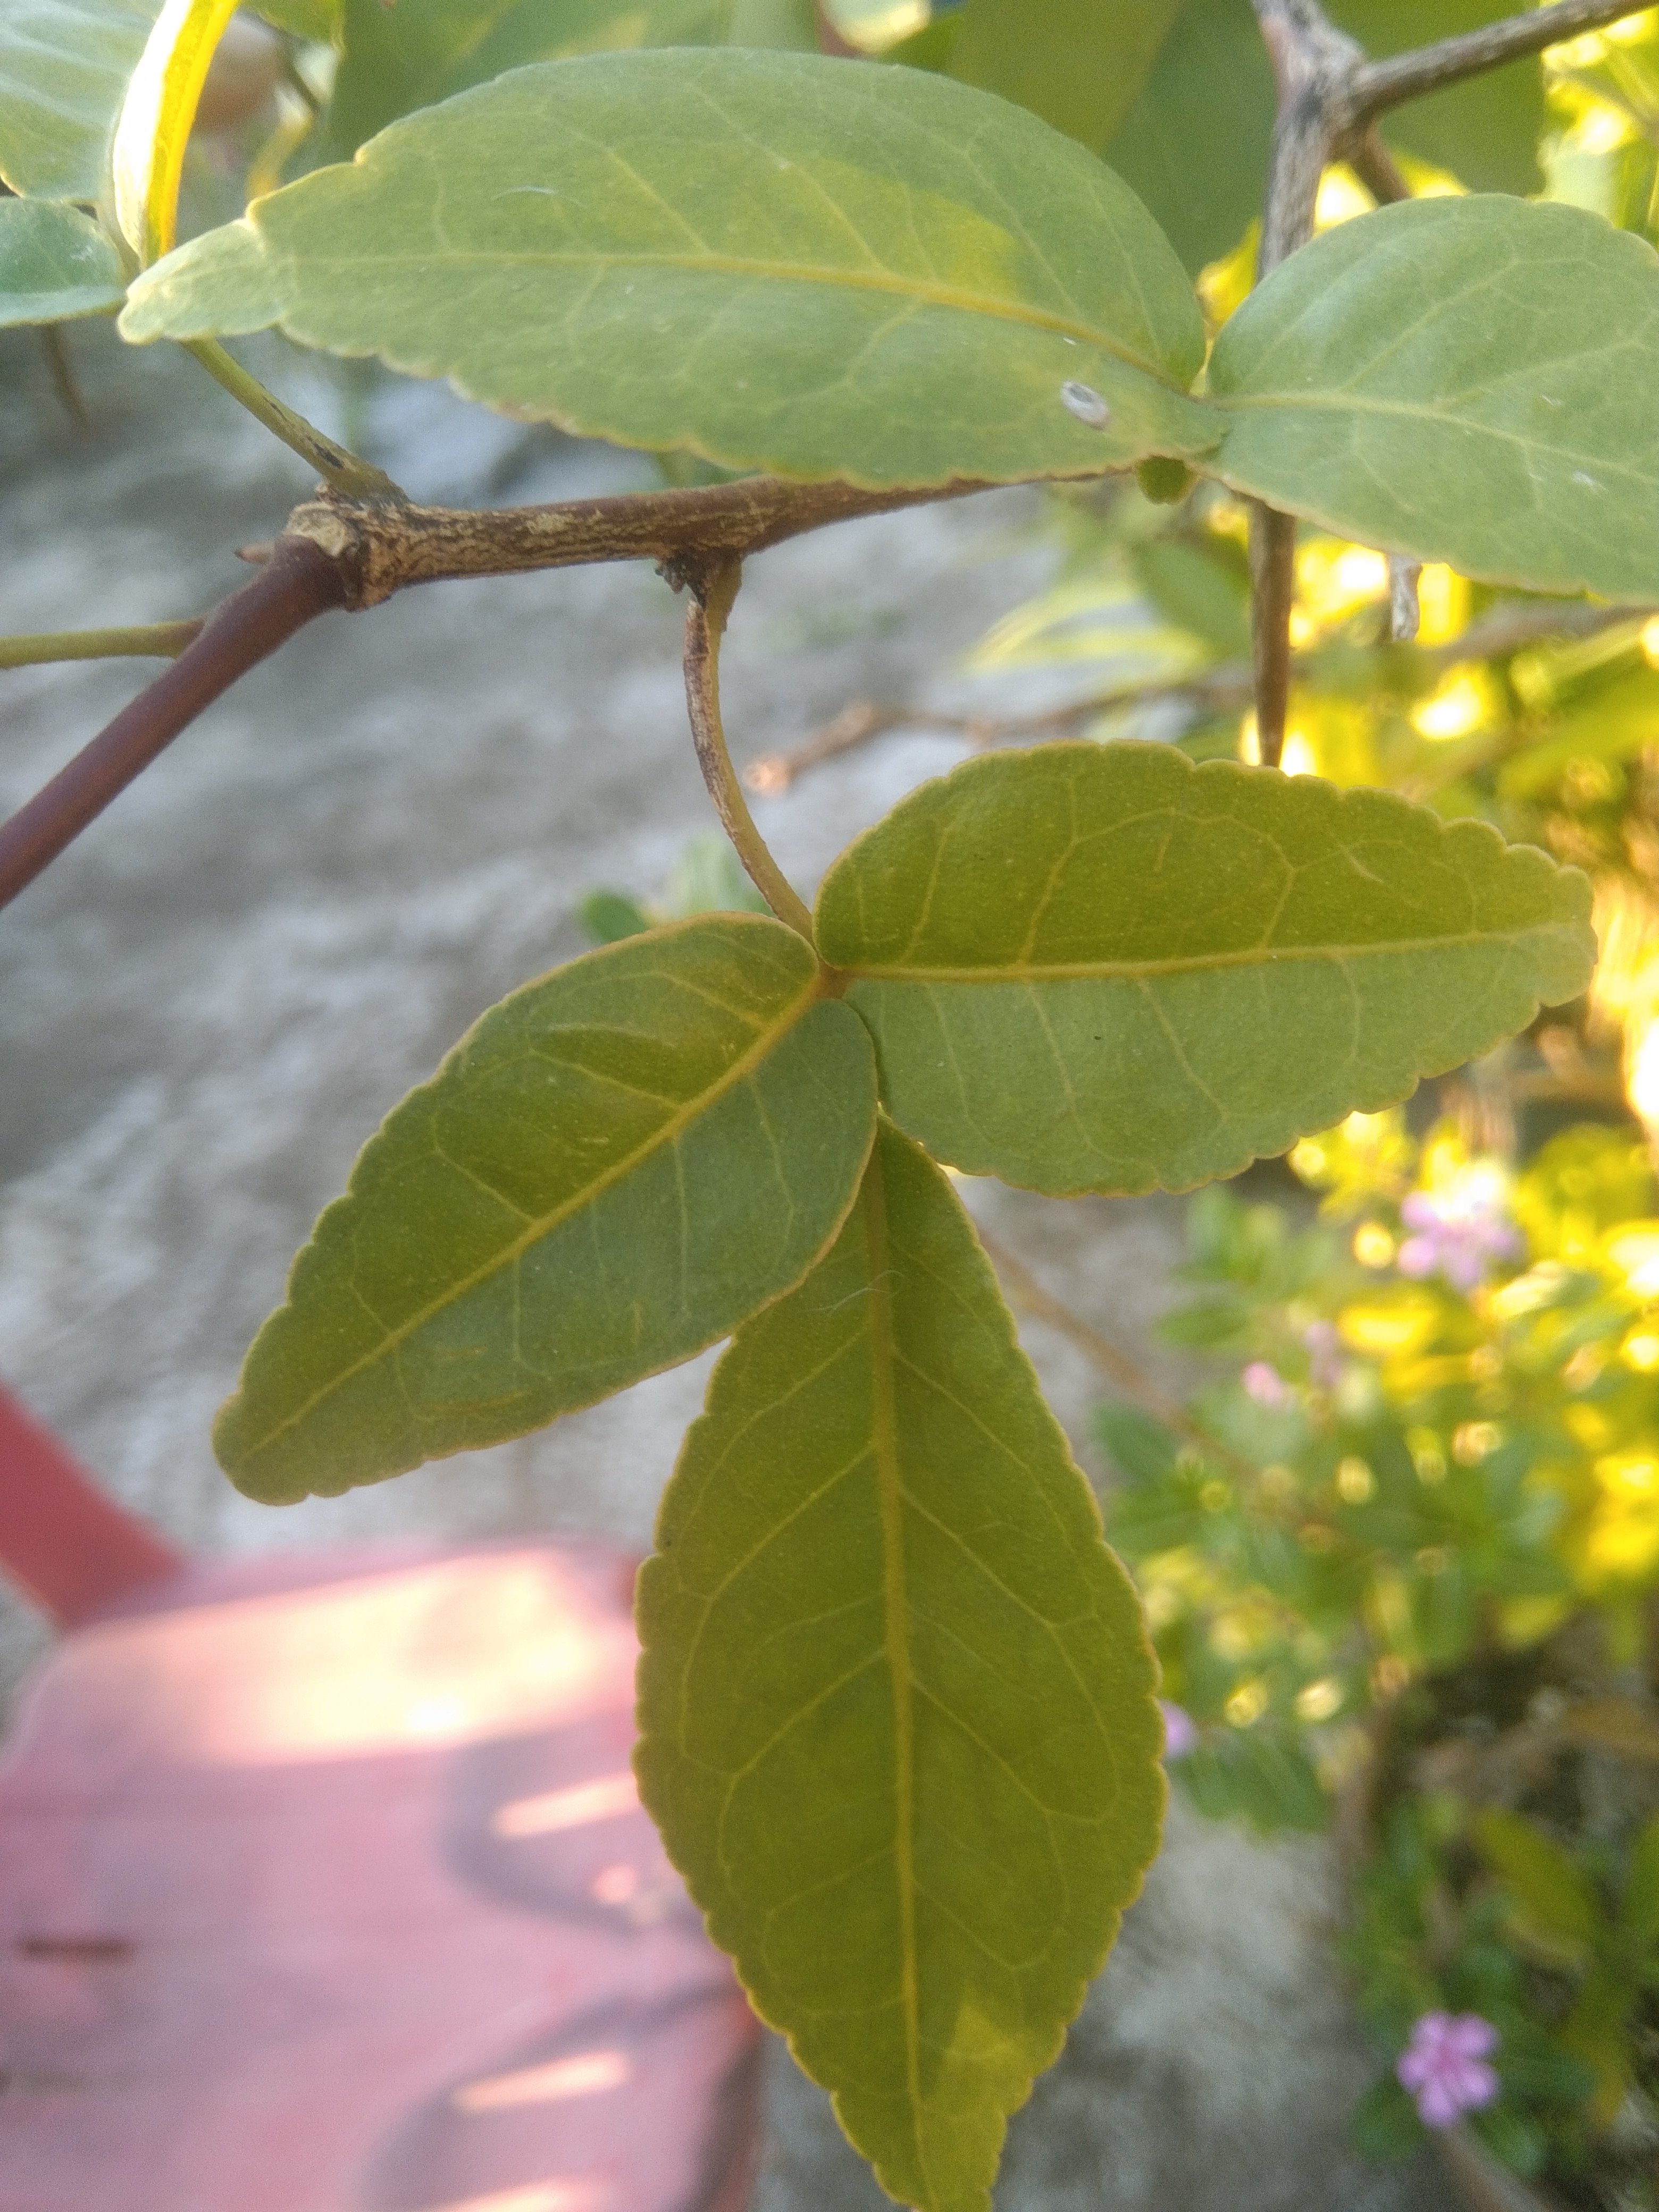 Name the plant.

wood apple
